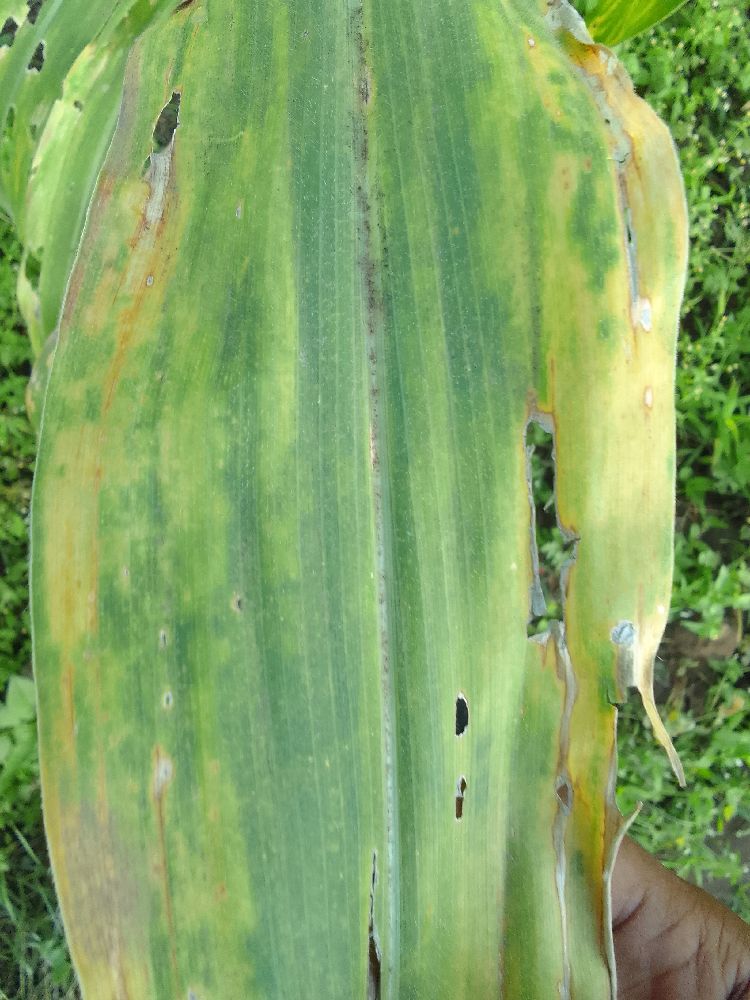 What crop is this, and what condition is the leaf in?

maize, maize lethal necrosis
